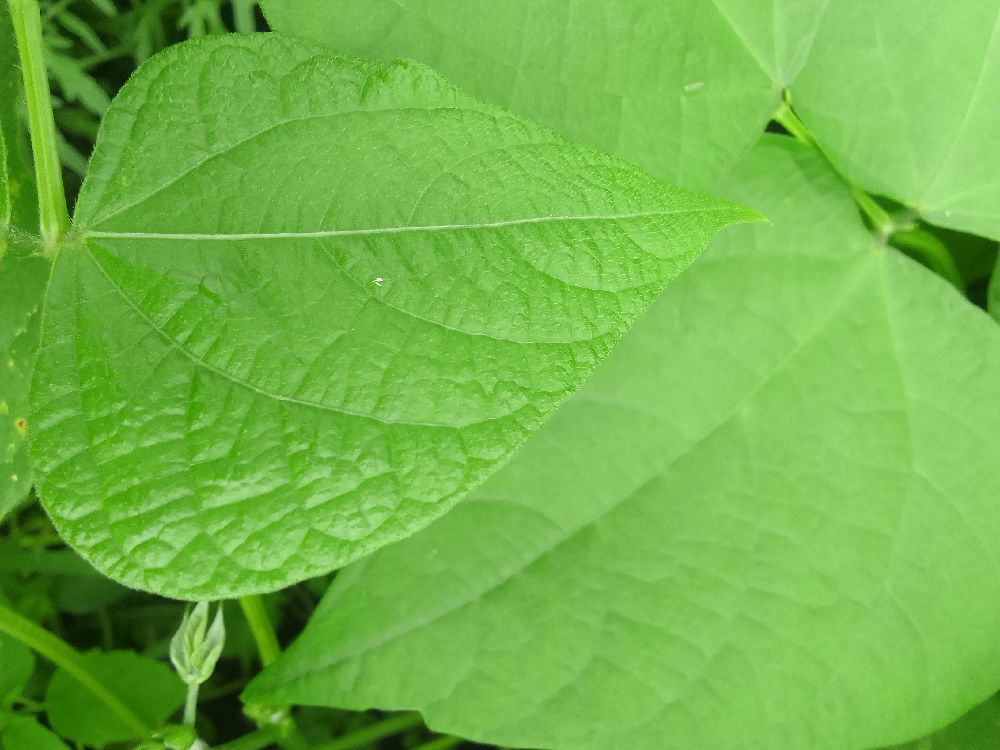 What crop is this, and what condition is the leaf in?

common bean, healthy
